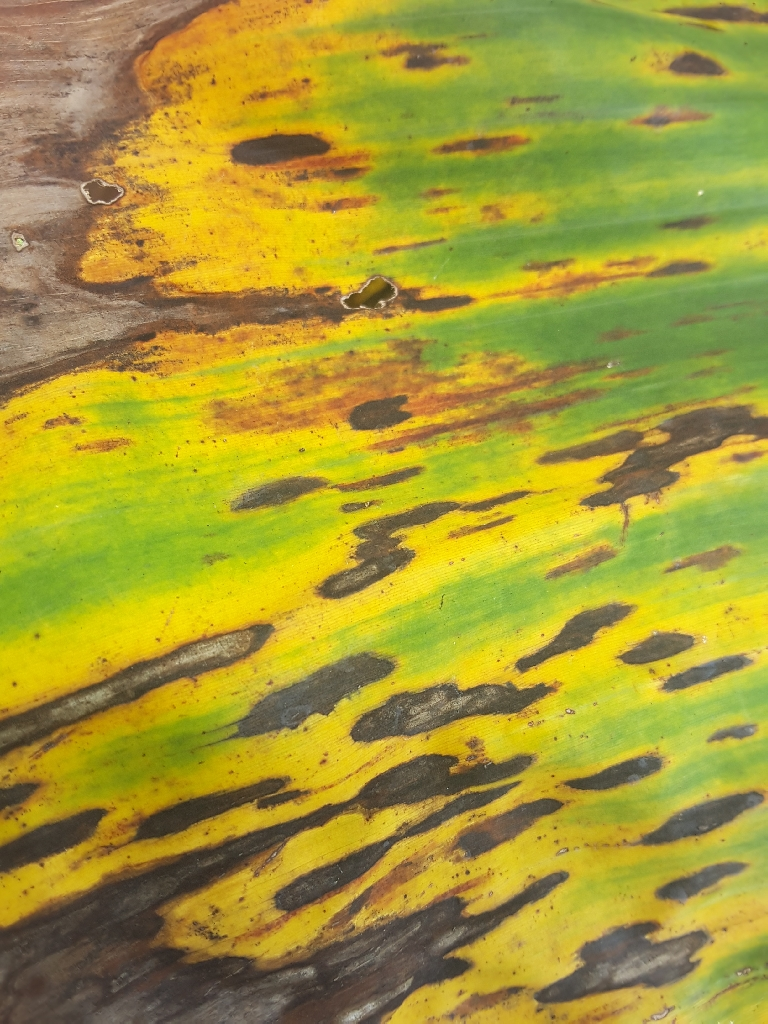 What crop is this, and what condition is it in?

banana, black sigatoka
